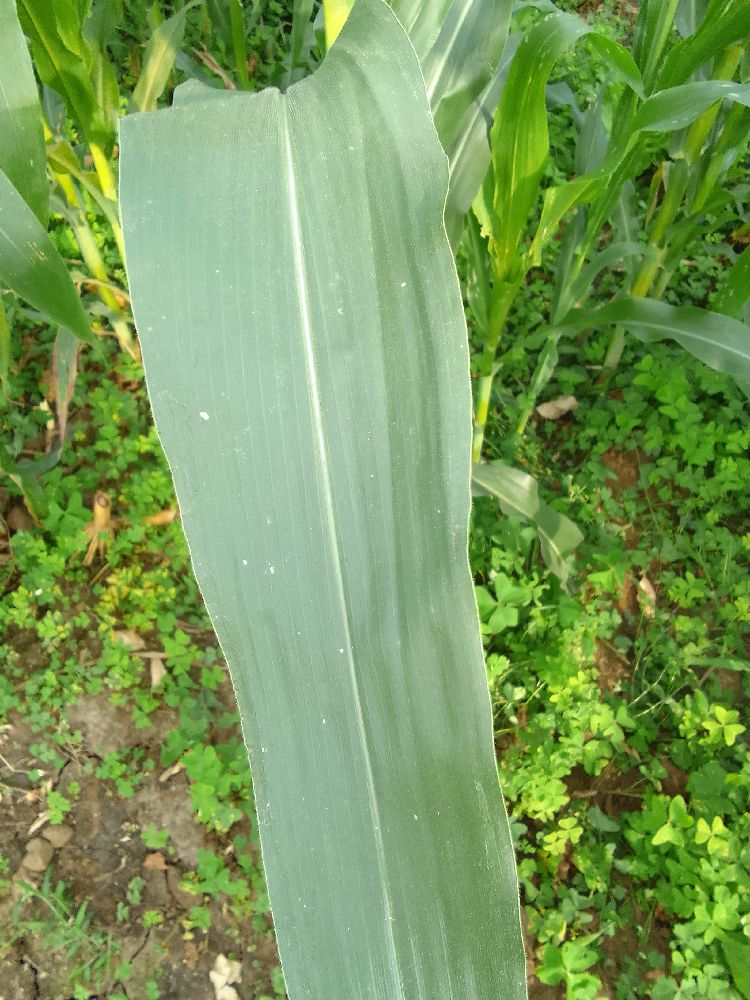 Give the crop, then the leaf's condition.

maize, healthy
